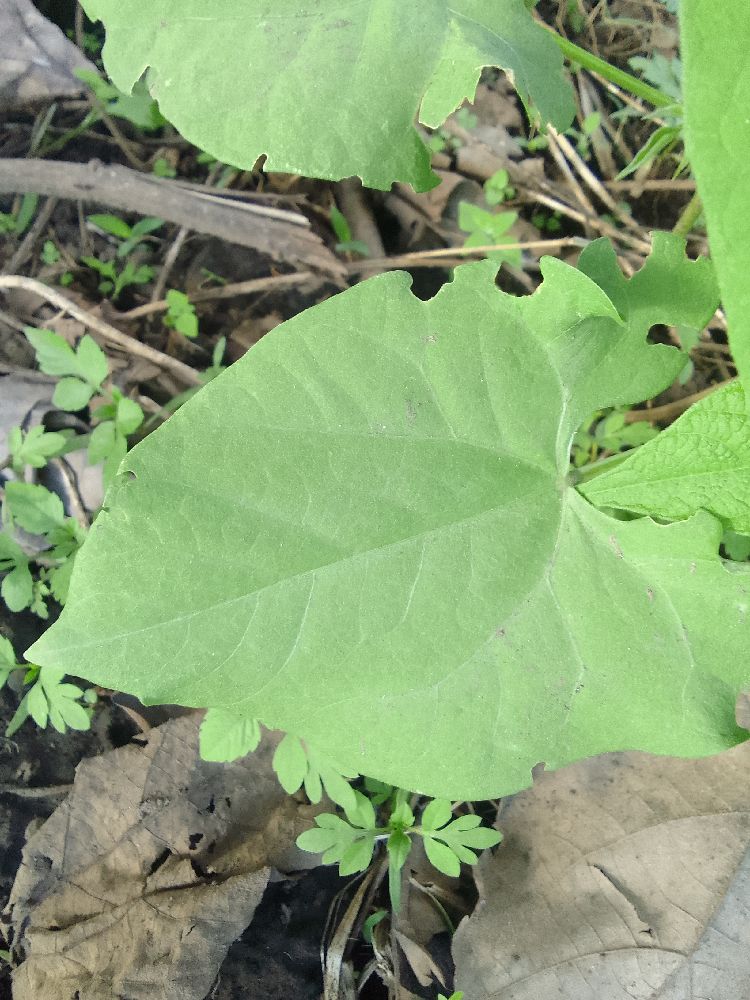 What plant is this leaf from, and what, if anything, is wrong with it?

common bean, healthy
